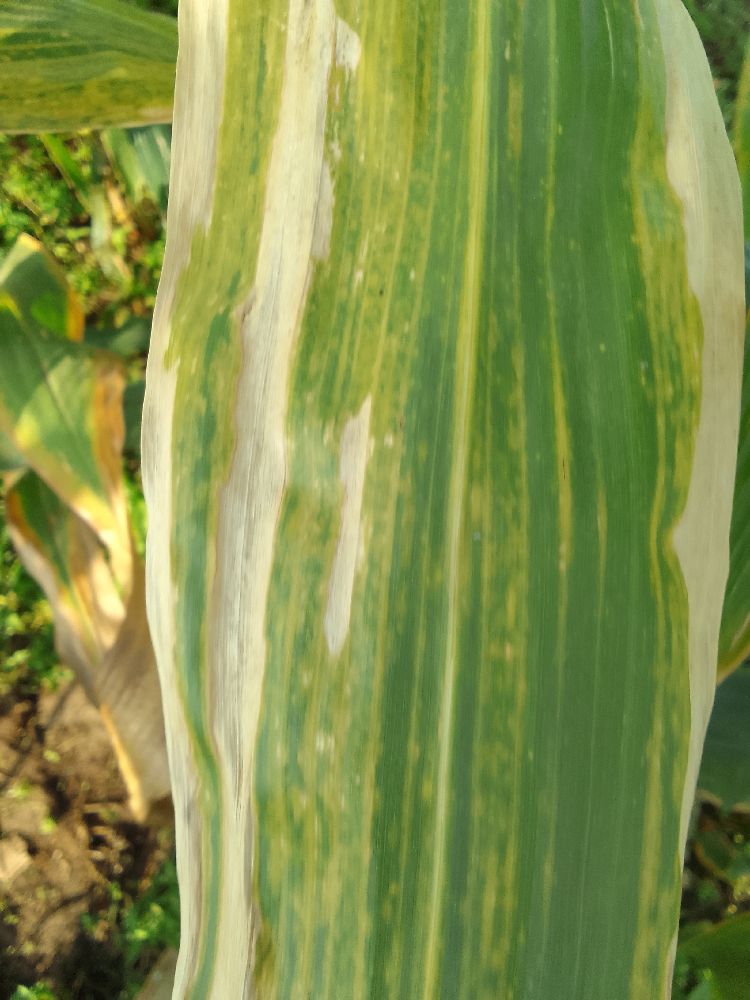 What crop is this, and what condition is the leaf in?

maize, maize lethal necrosis
